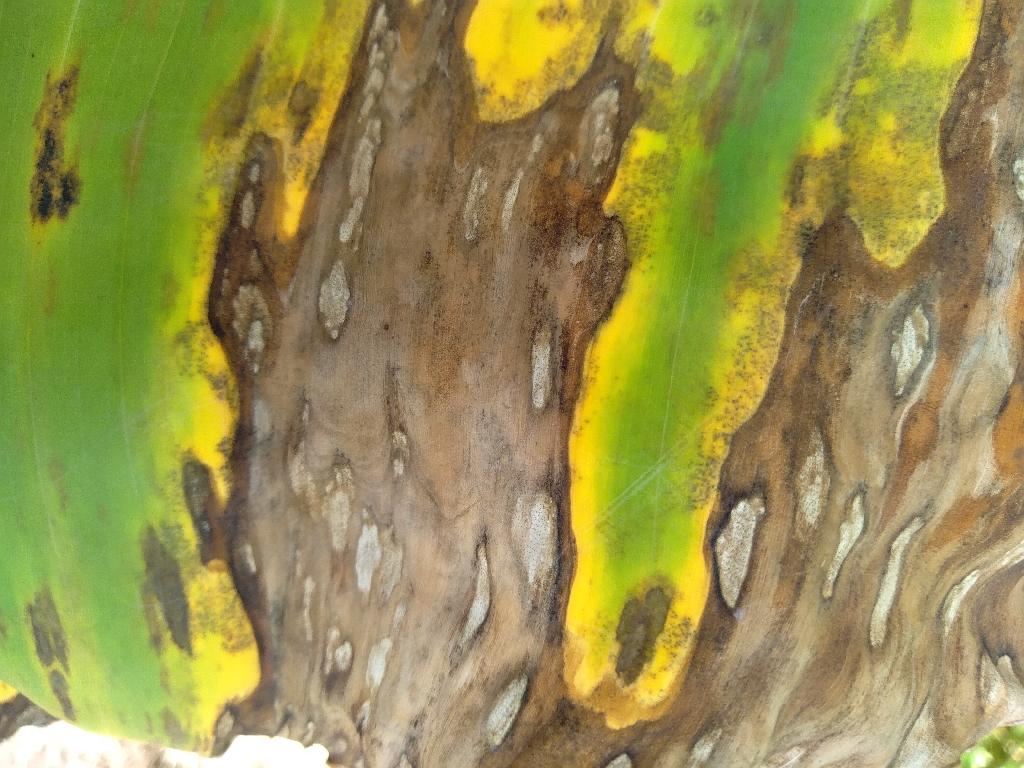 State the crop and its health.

banana, black sigatoka
